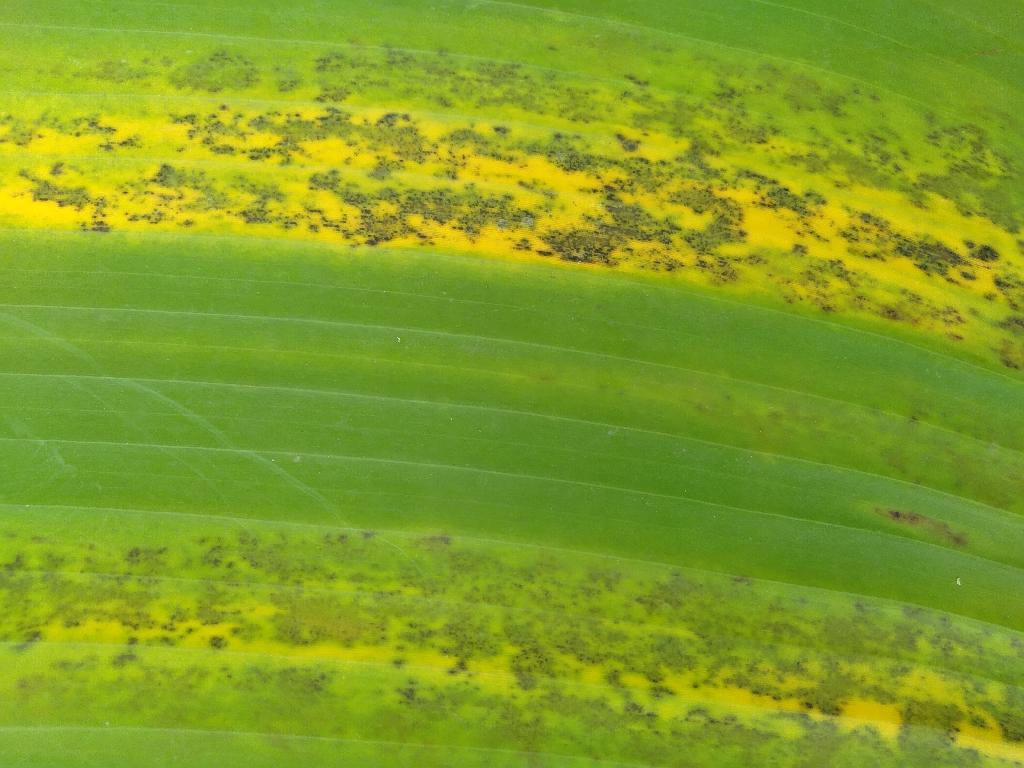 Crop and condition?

banana, black sigatoka
